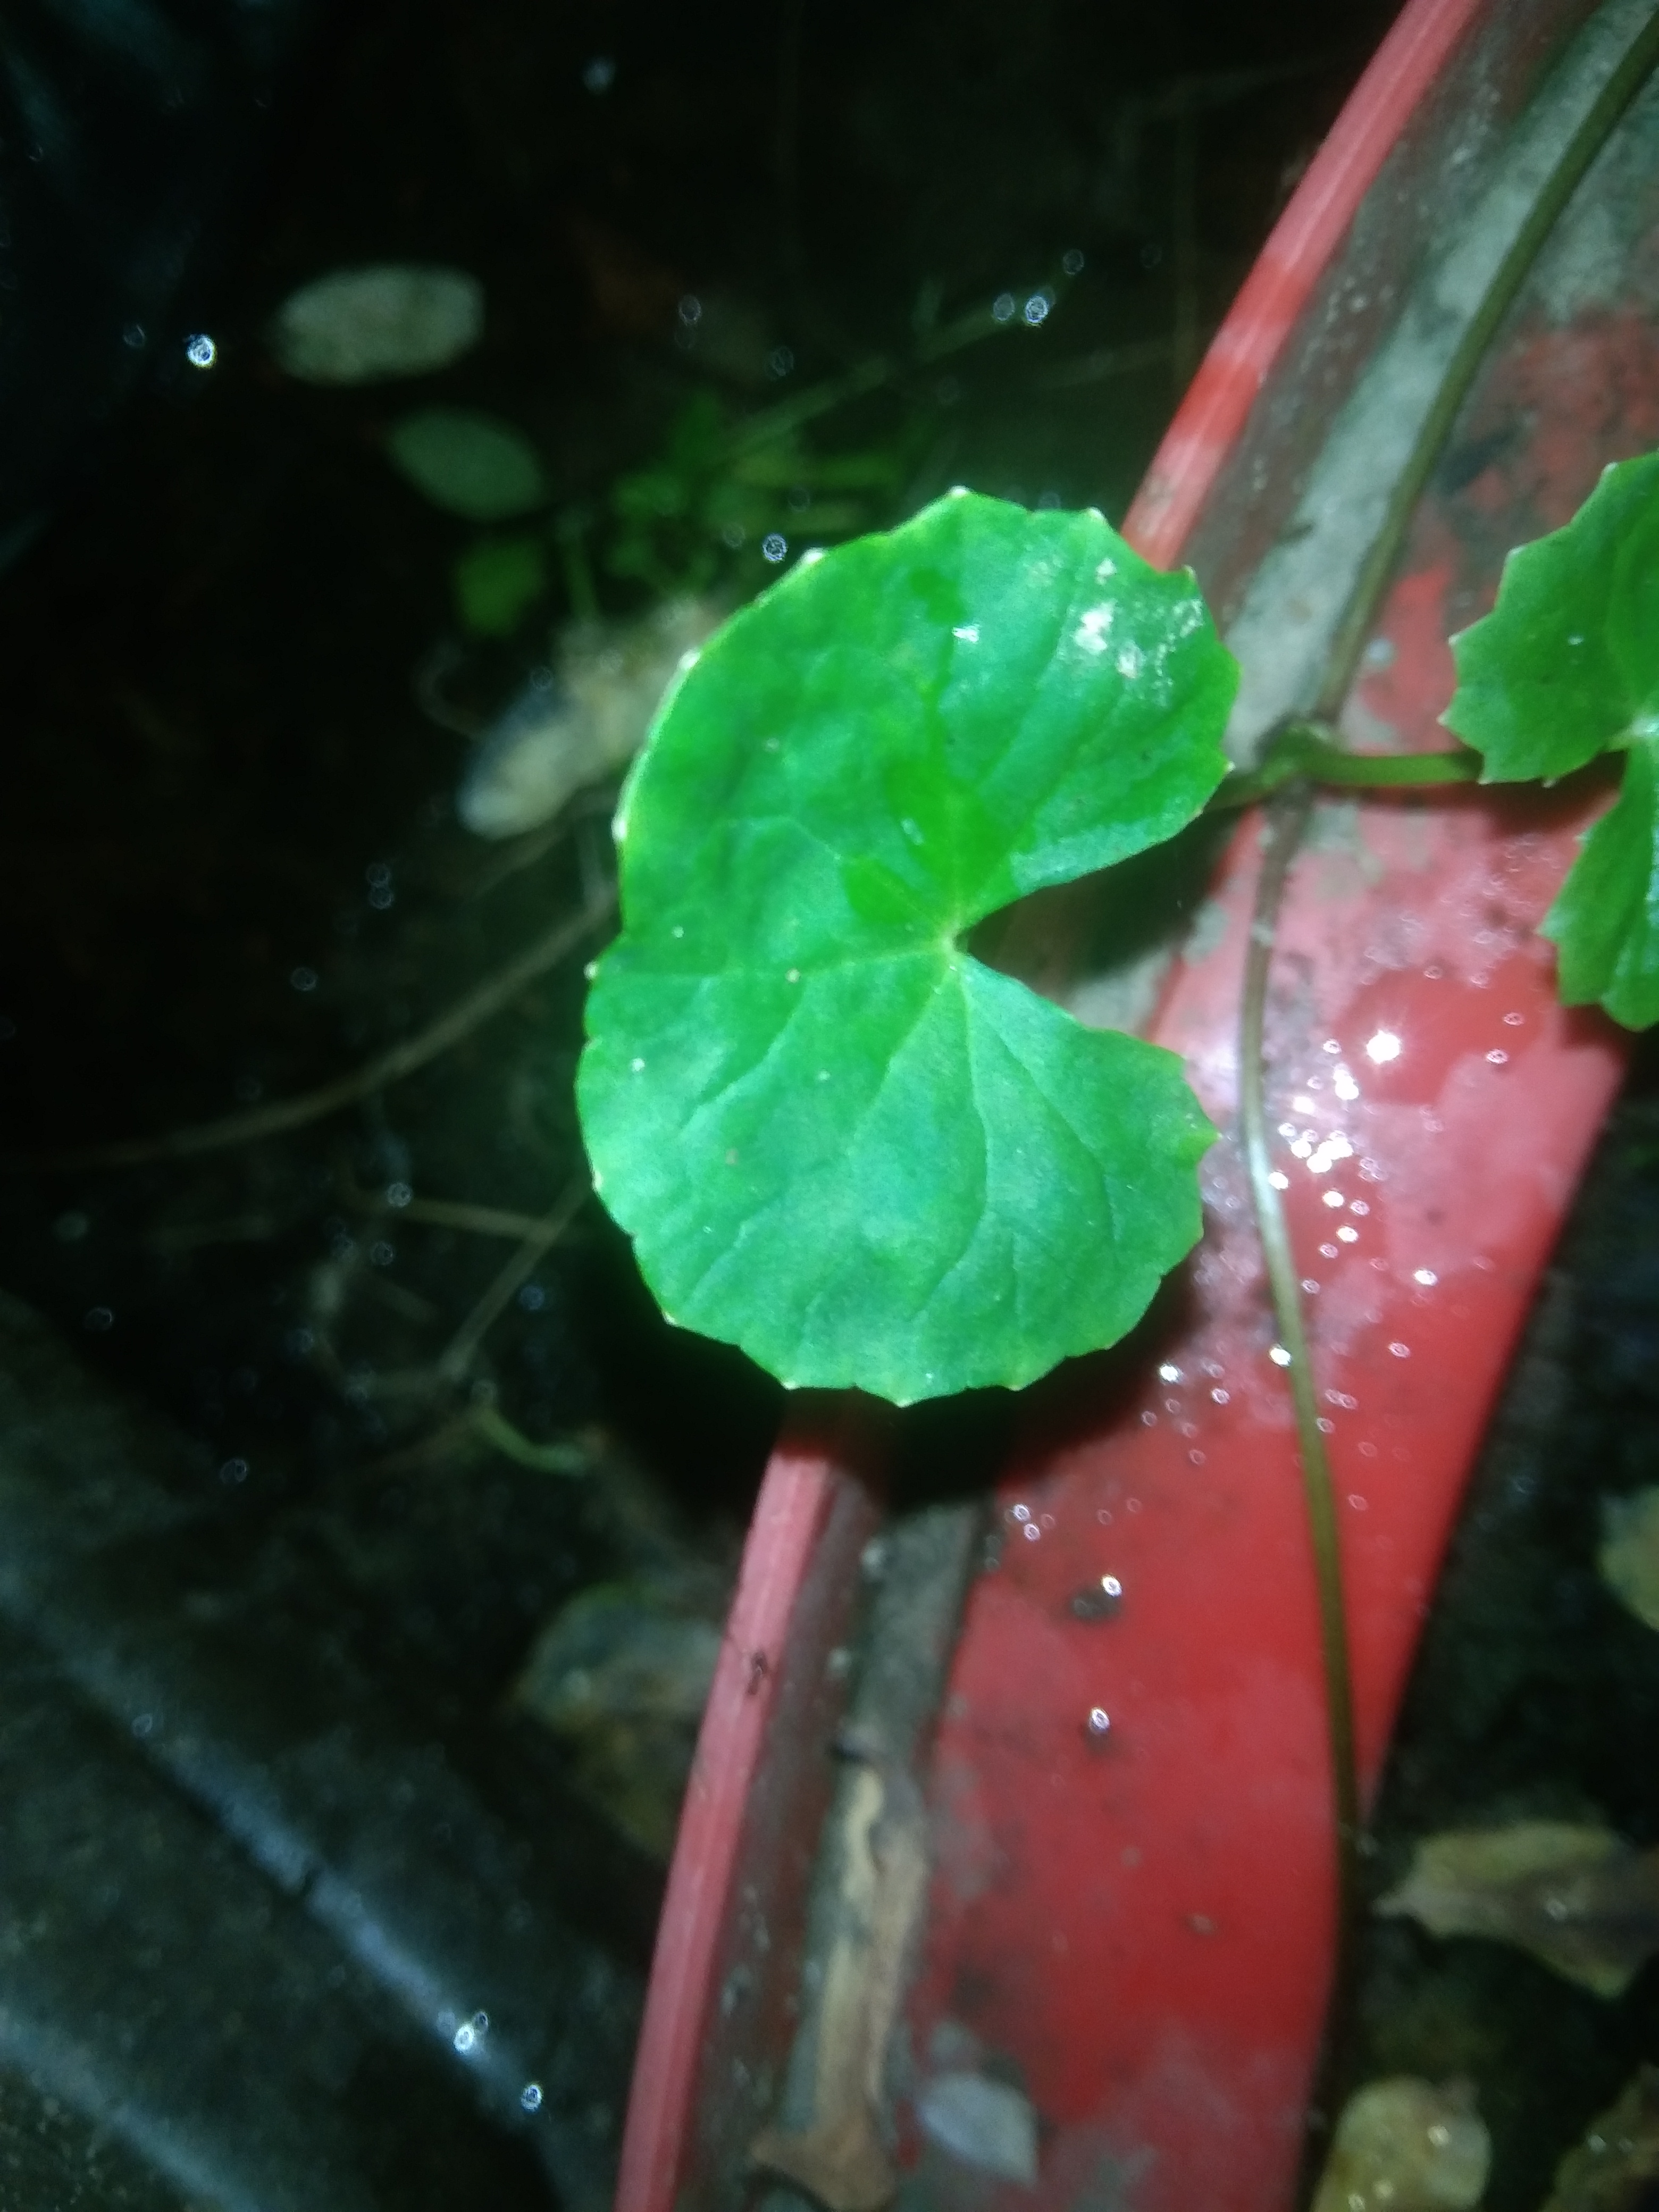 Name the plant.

thankuni
